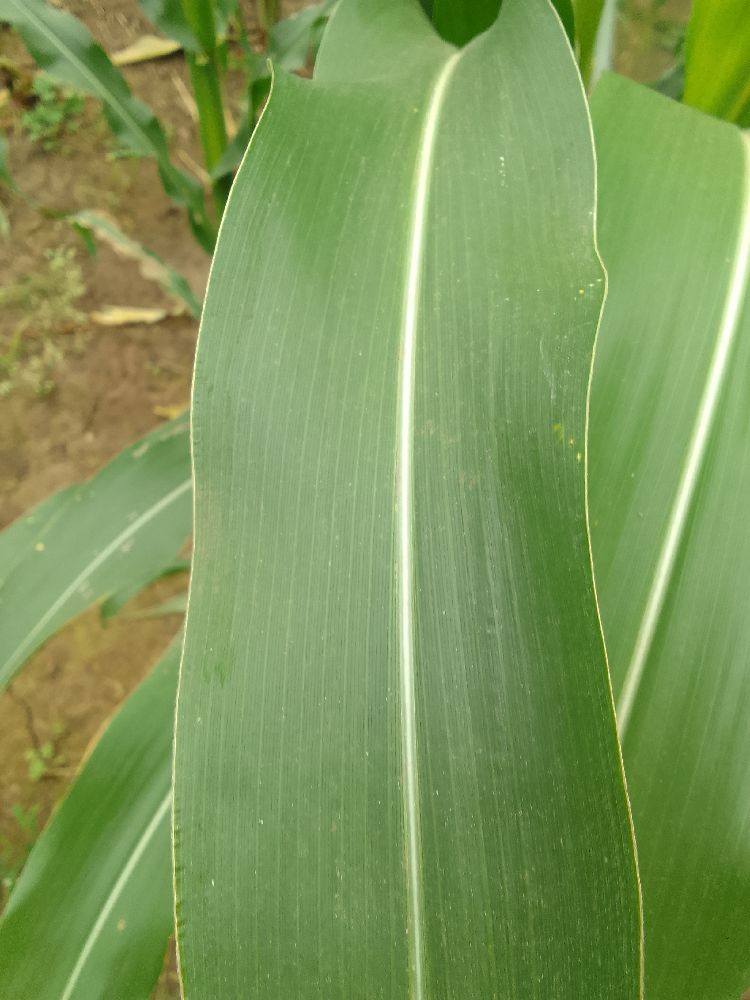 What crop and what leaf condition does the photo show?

maize, healthy
